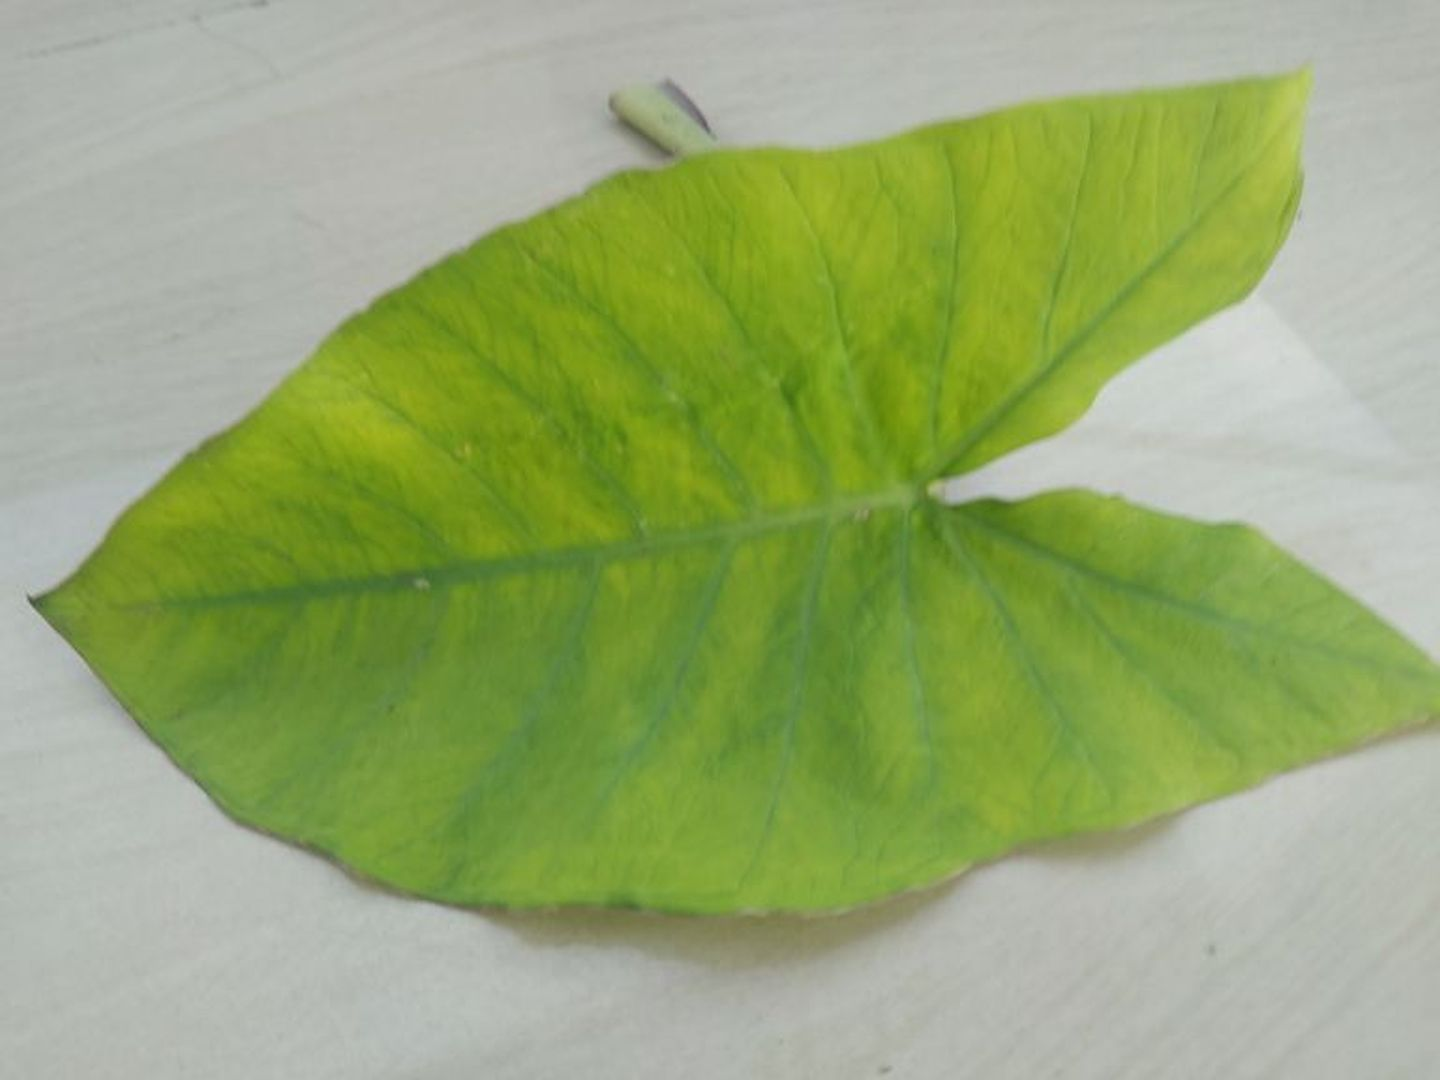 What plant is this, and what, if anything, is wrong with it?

taro, mosaic
